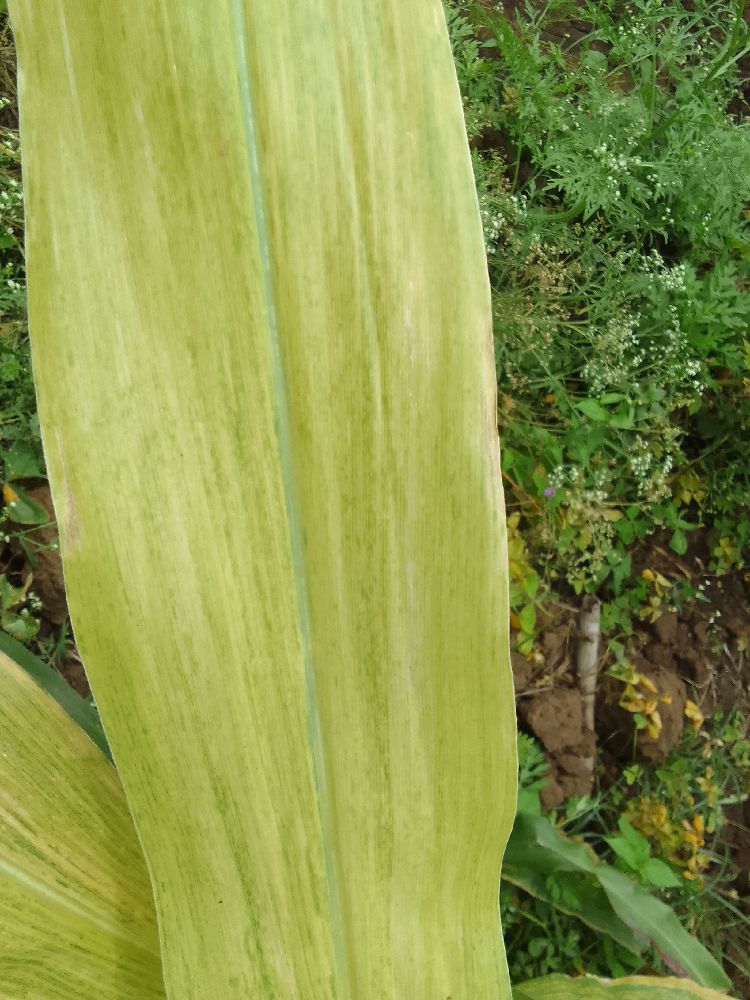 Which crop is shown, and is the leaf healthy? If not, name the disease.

maize, maize lethal necrosis
